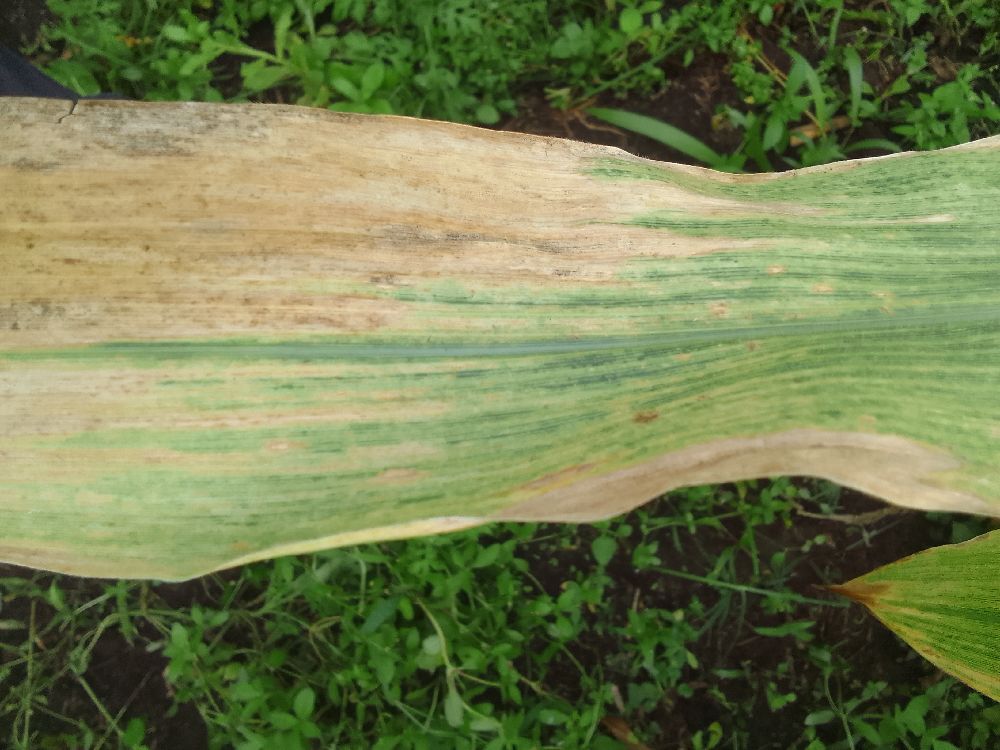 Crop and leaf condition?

maize, maize lethal necrosis
